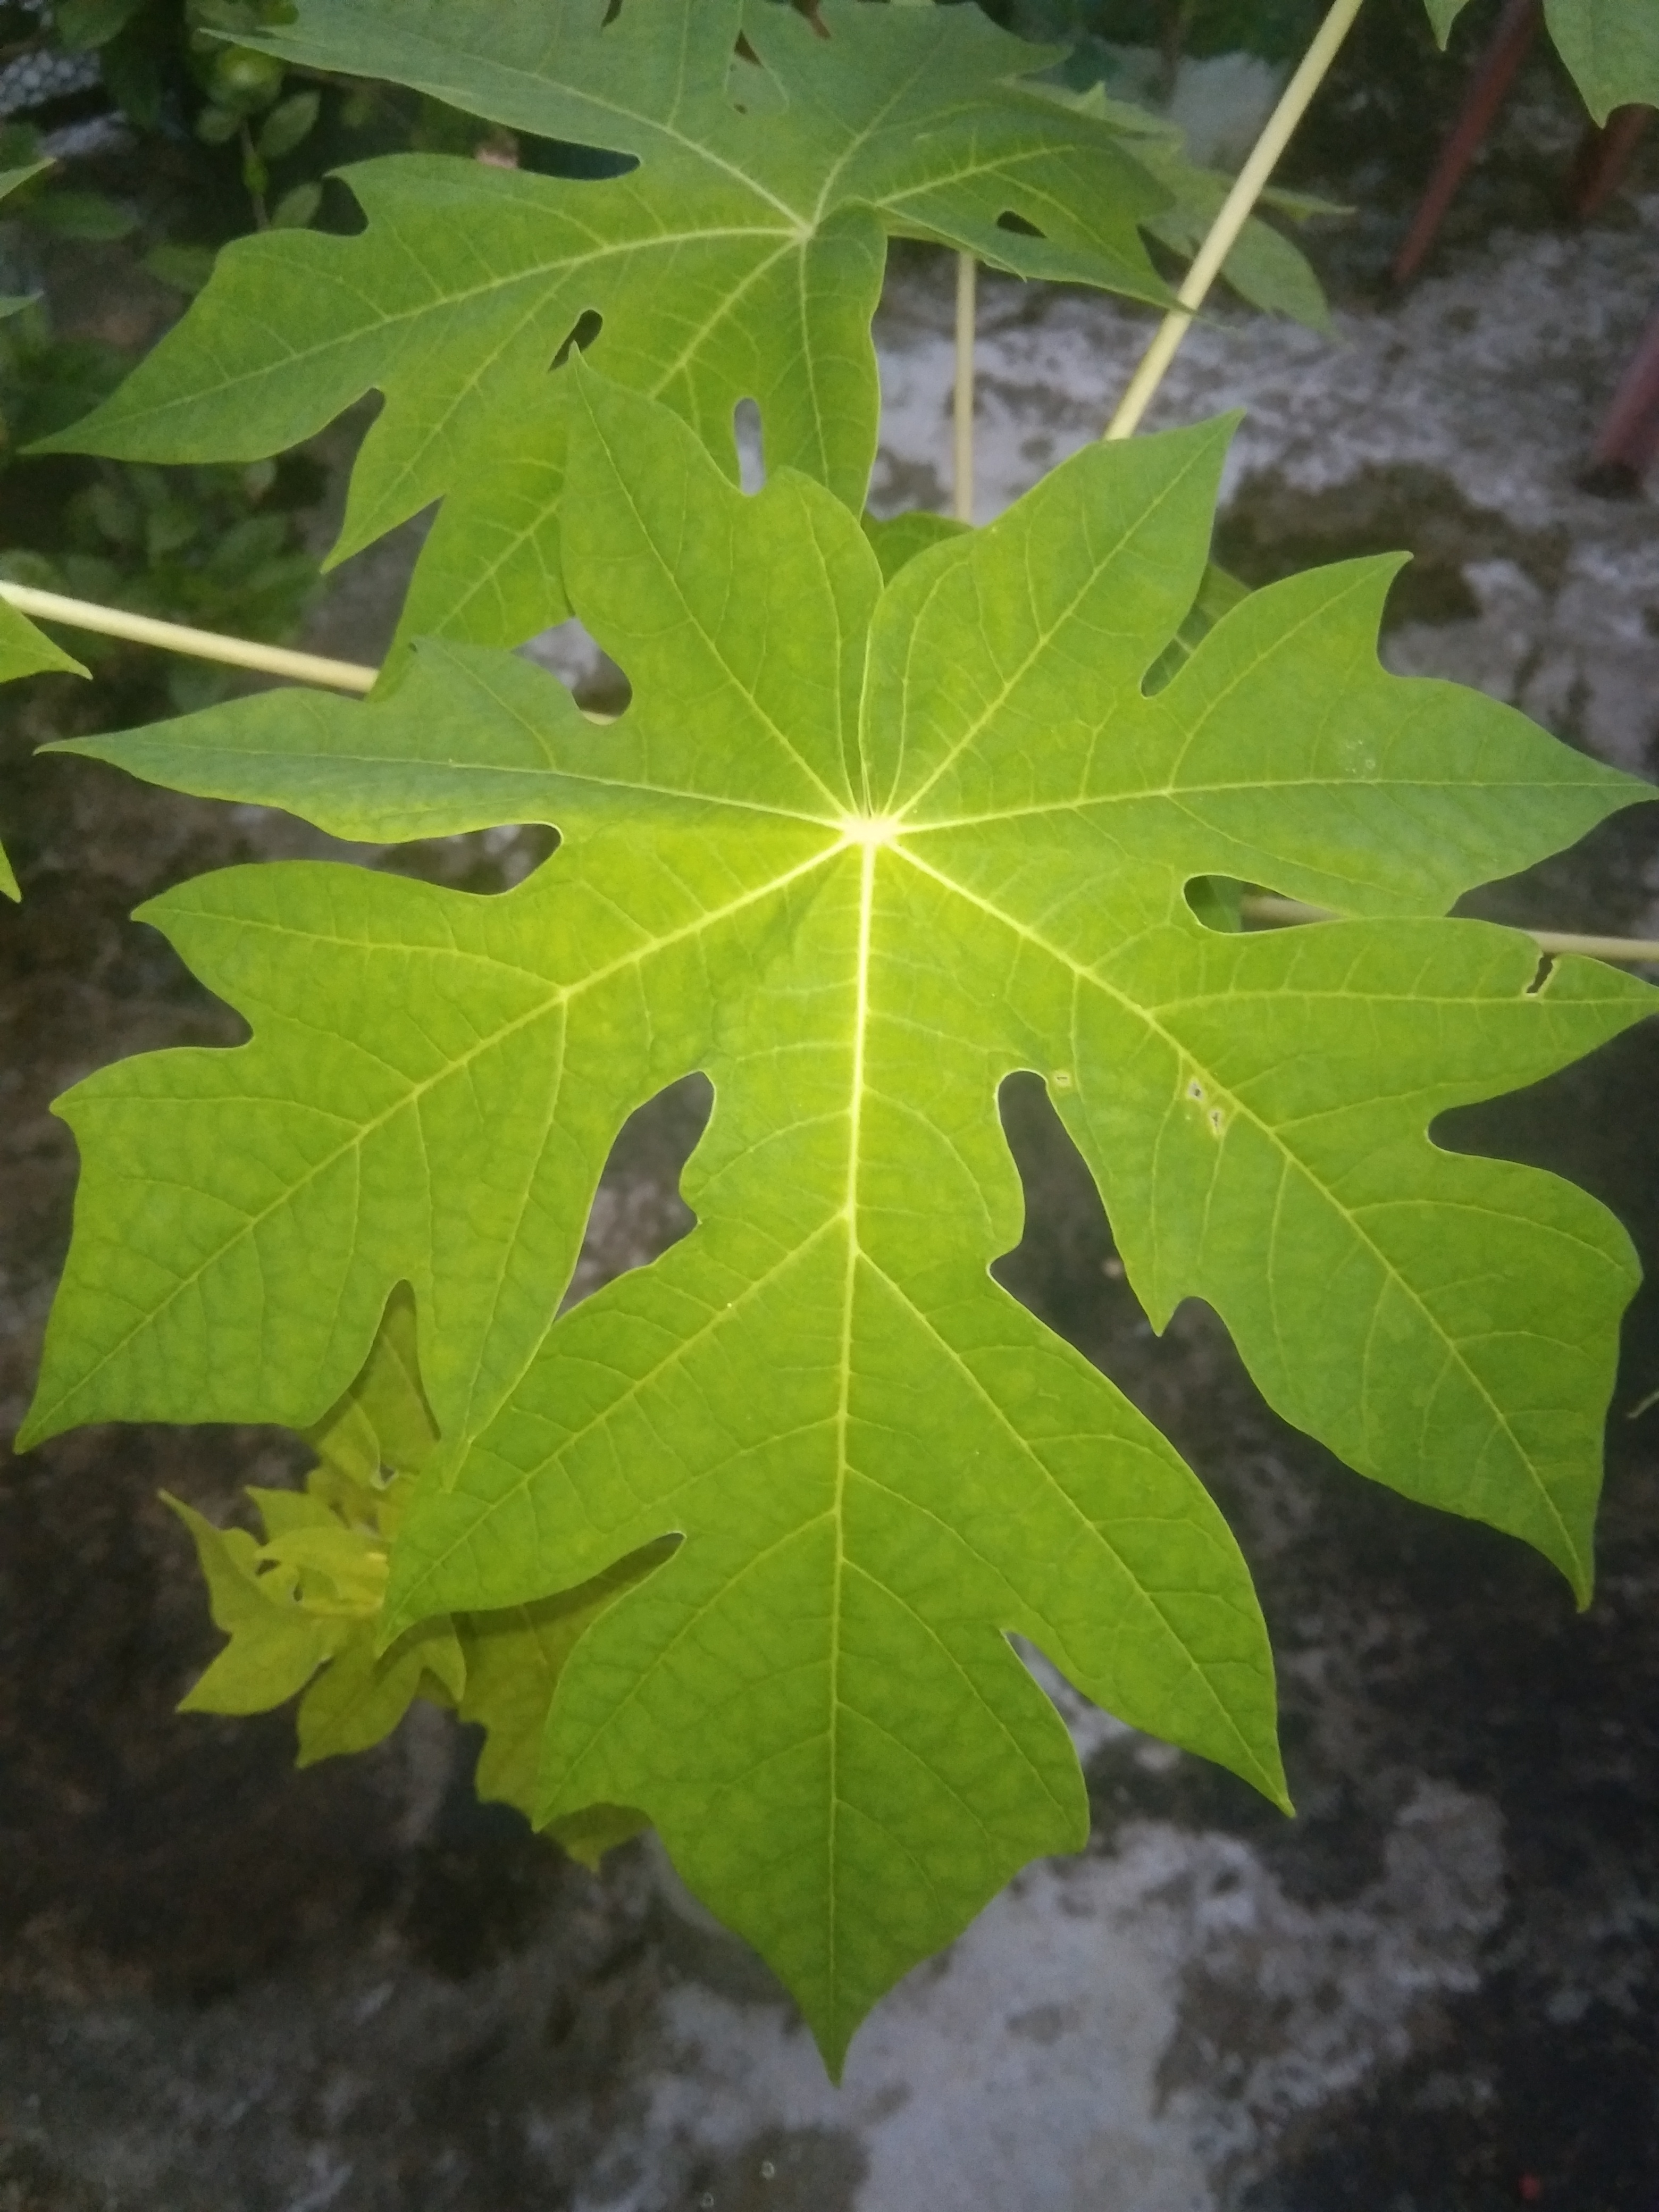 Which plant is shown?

papaya
